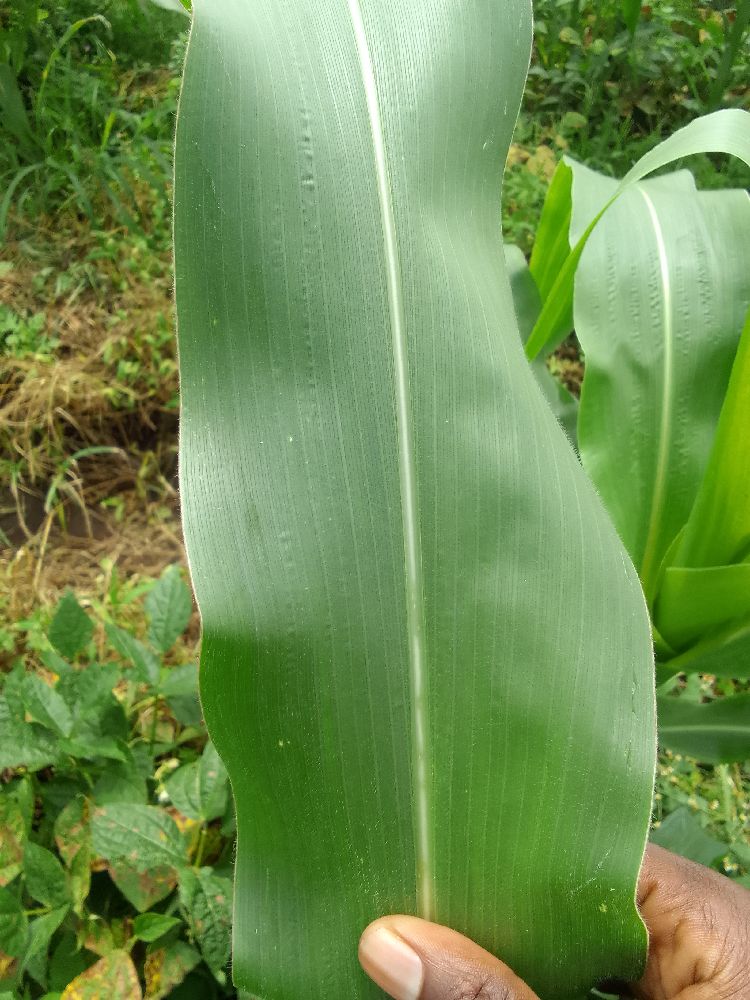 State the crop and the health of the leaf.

maize, healthy
